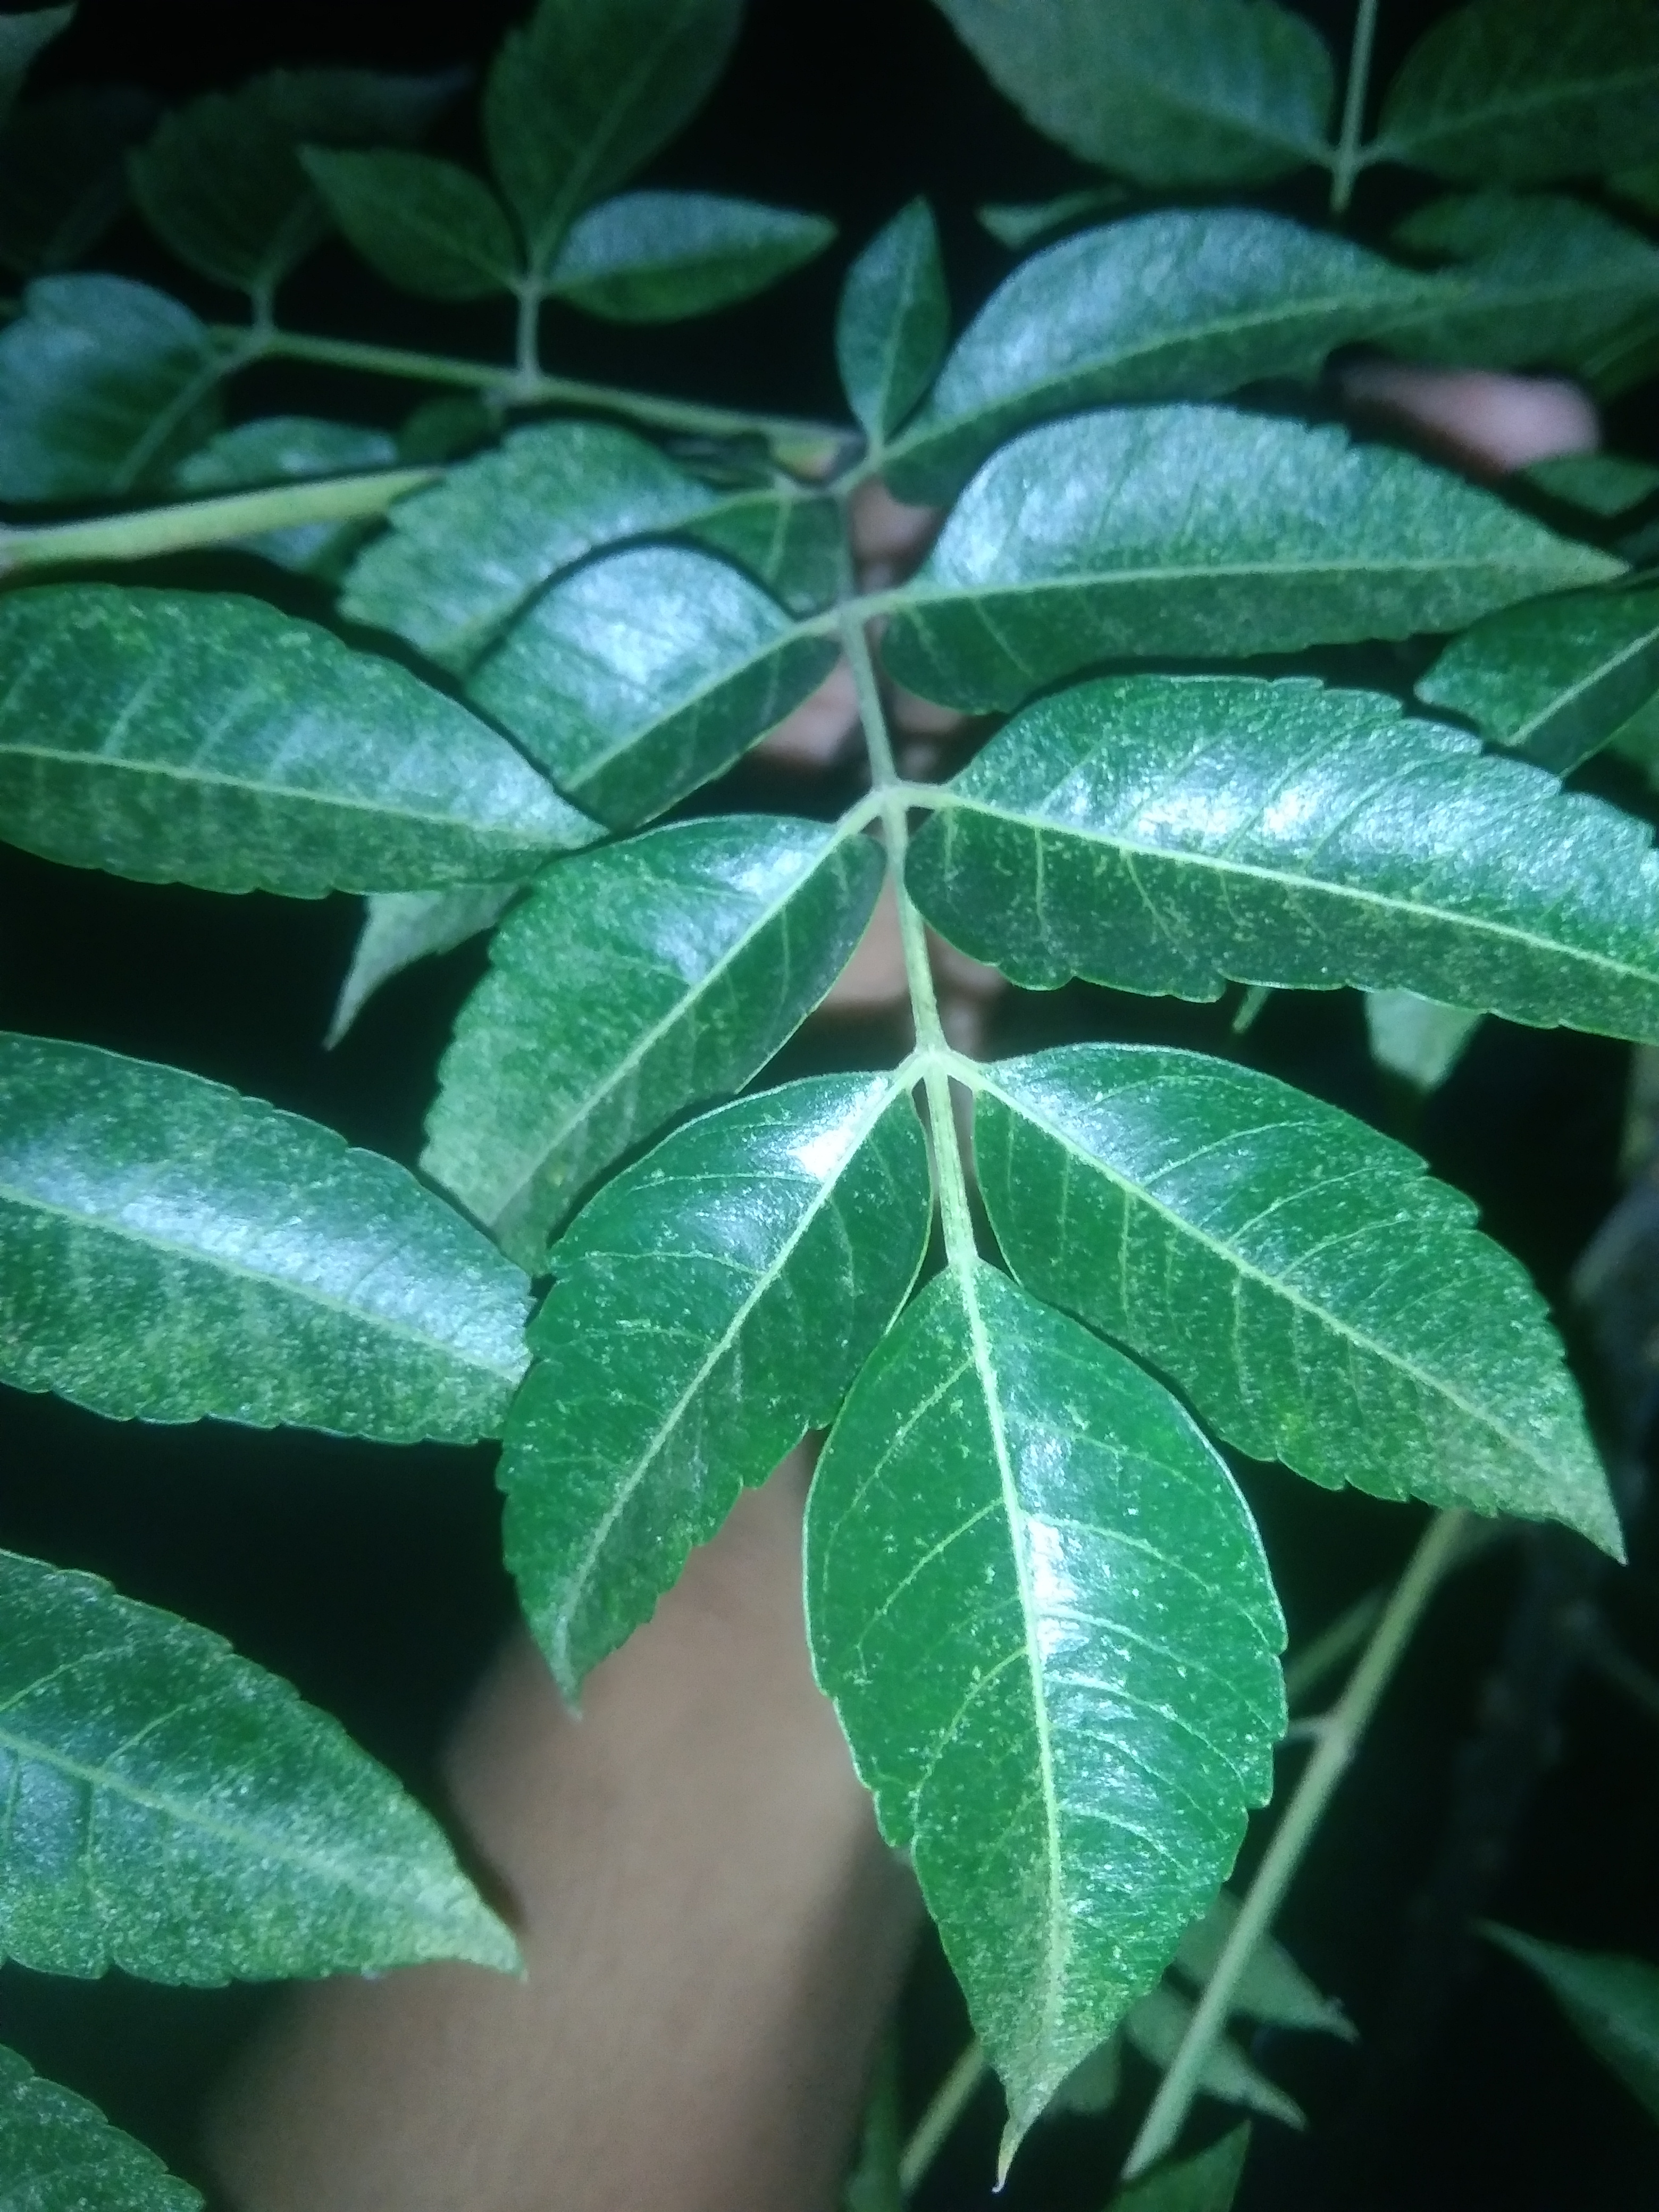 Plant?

neem
